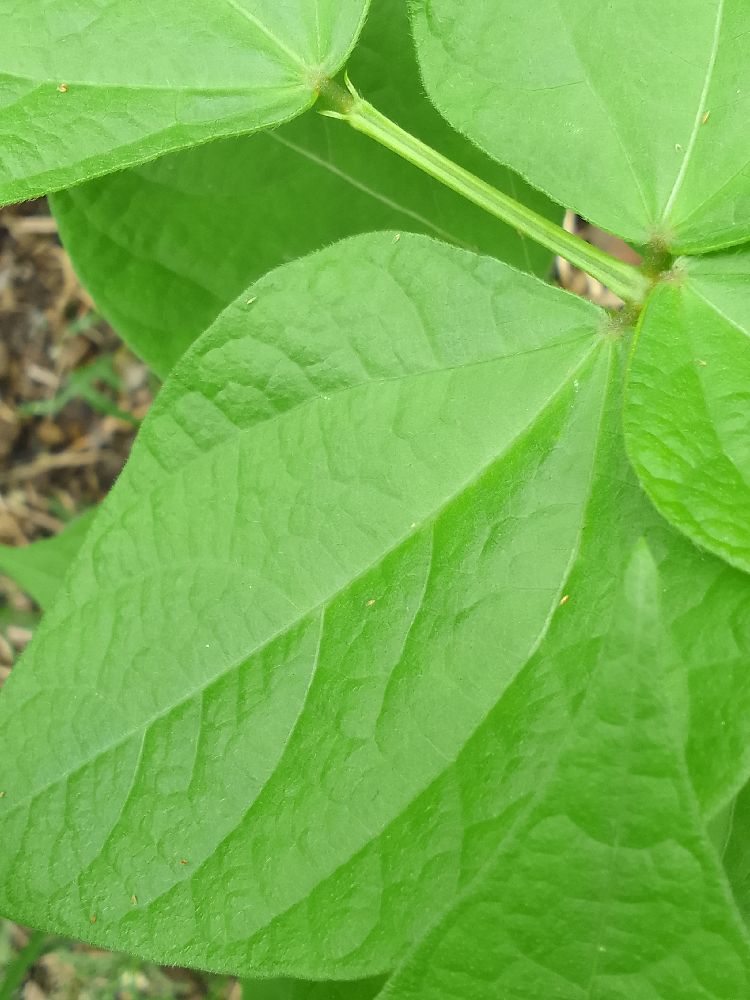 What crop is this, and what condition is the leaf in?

common bean, healthy
